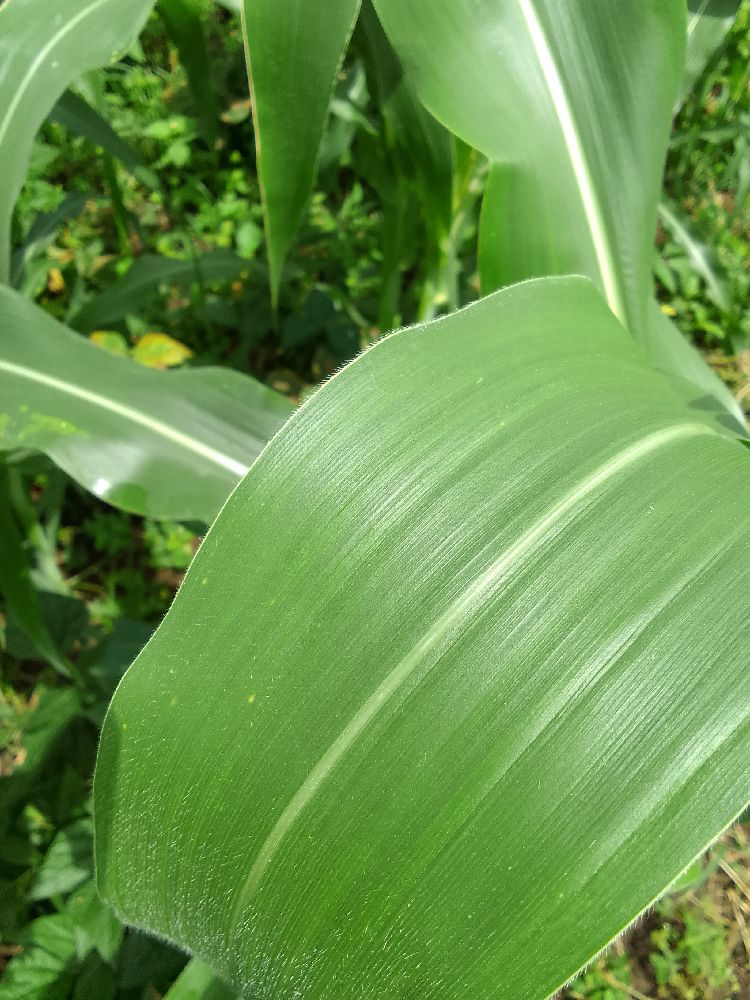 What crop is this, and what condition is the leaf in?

maize, healthy
